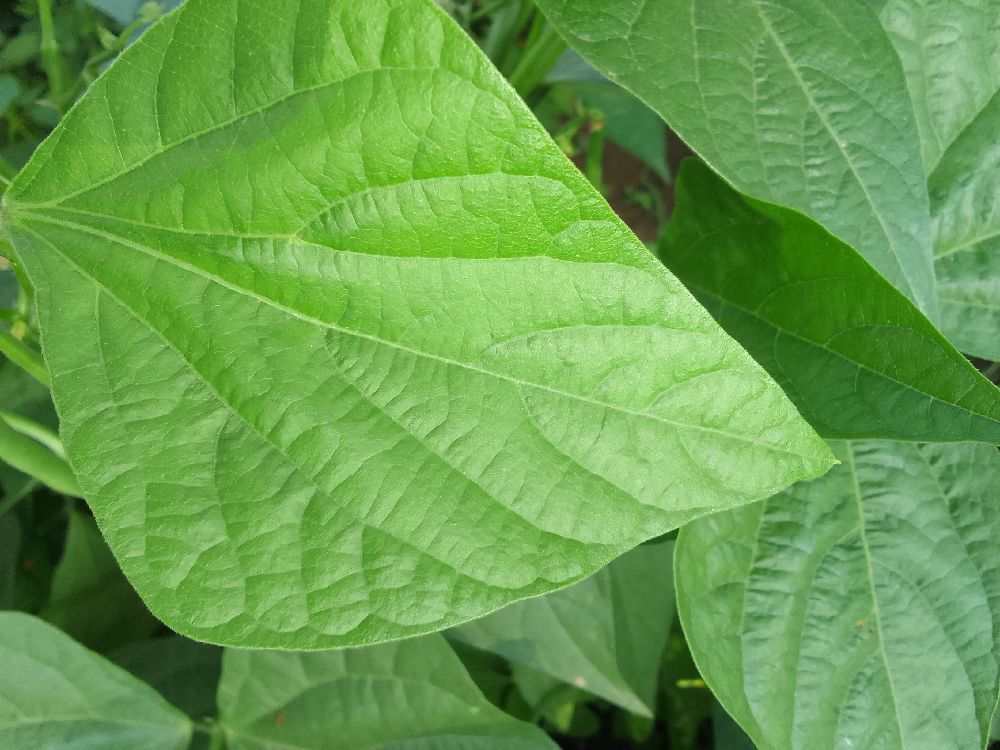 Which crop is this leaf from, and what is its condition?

common bean, healthy
